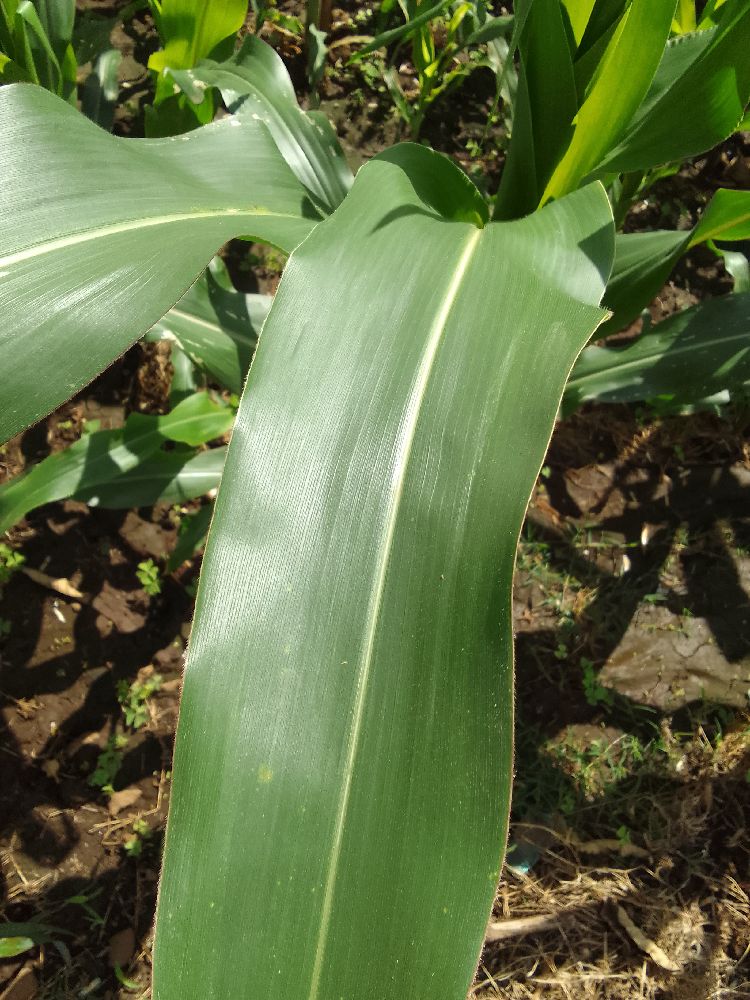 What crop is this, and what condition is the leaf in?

maize, healthy
